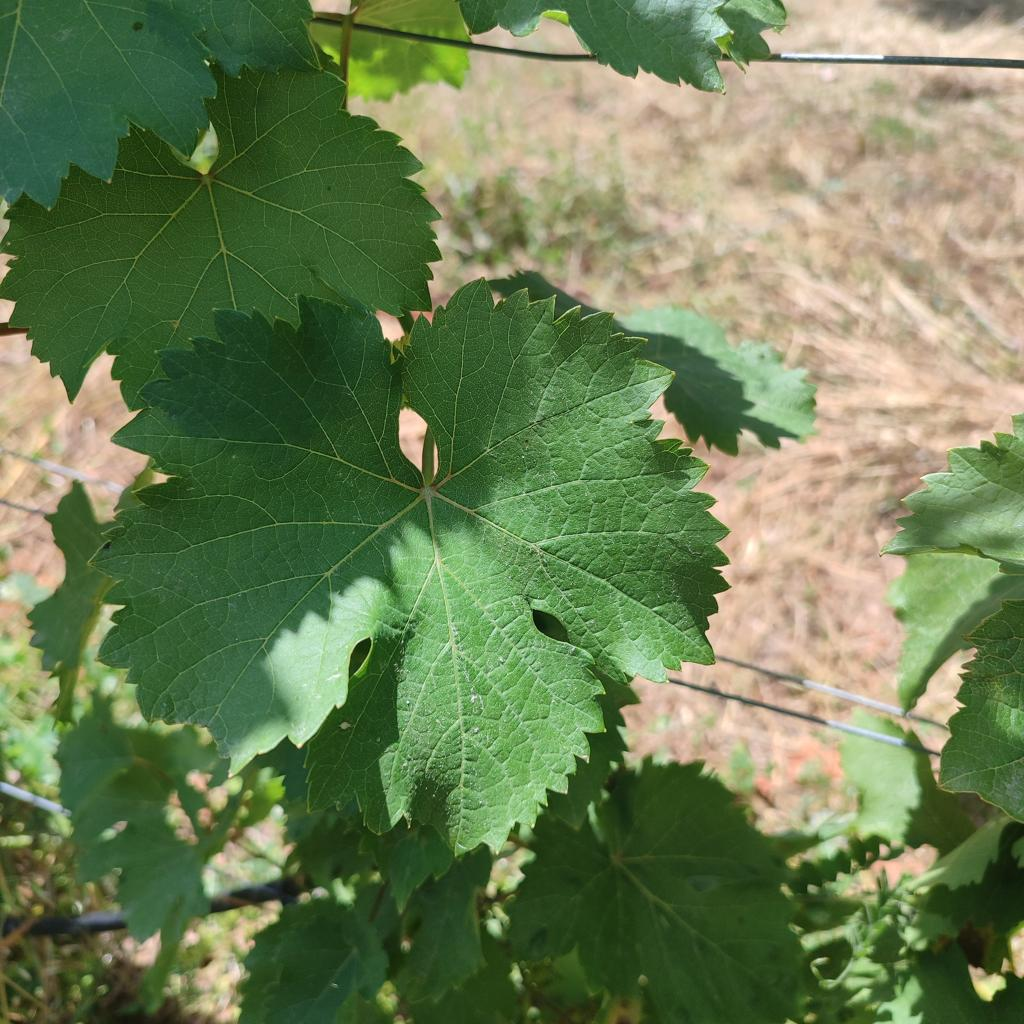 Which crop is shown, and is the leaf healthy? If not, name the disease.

grapevine, healthy
